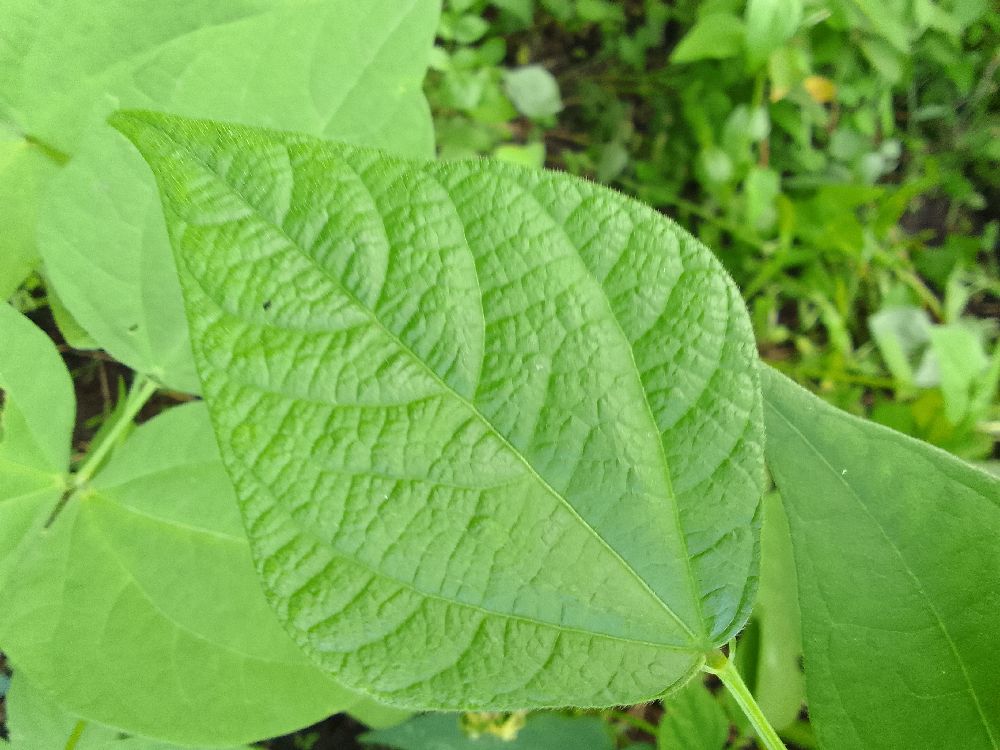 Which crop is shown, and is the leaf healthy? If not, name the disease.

common bean, healthy
